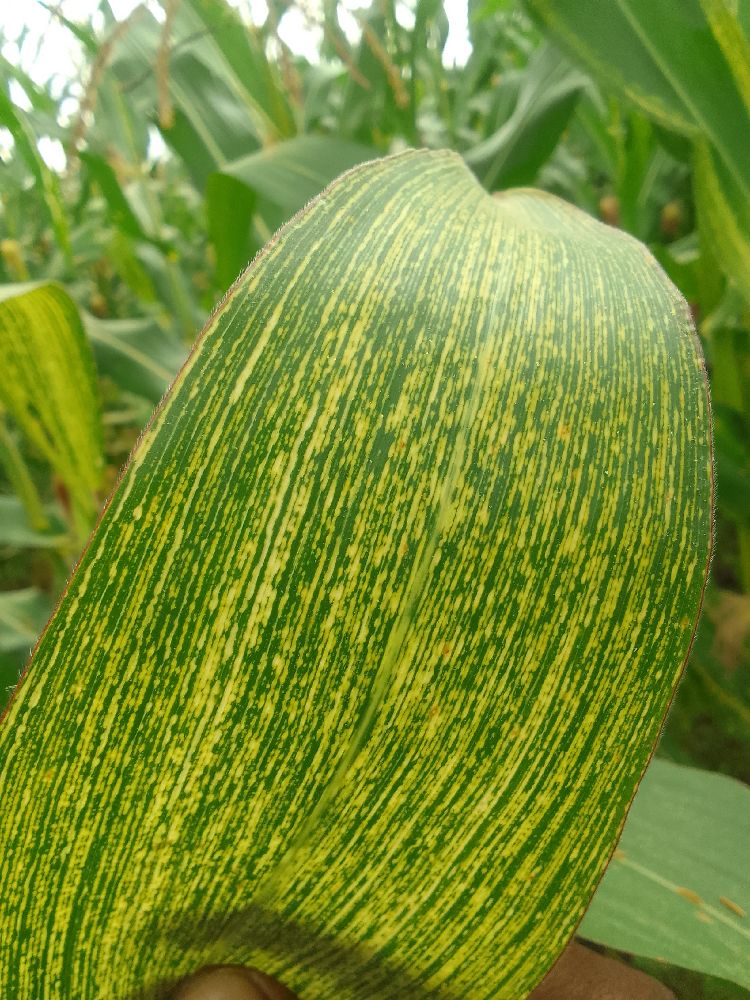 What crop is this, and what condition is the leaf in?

maize, maize streak virus
